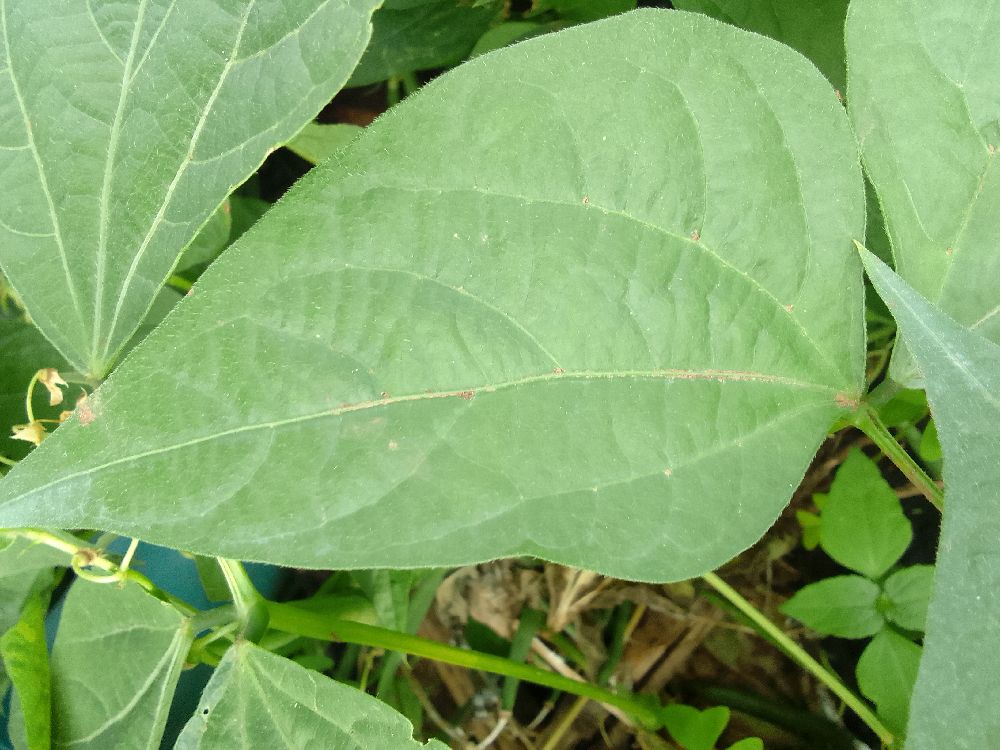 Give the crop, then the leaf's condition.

common bean, healthy
